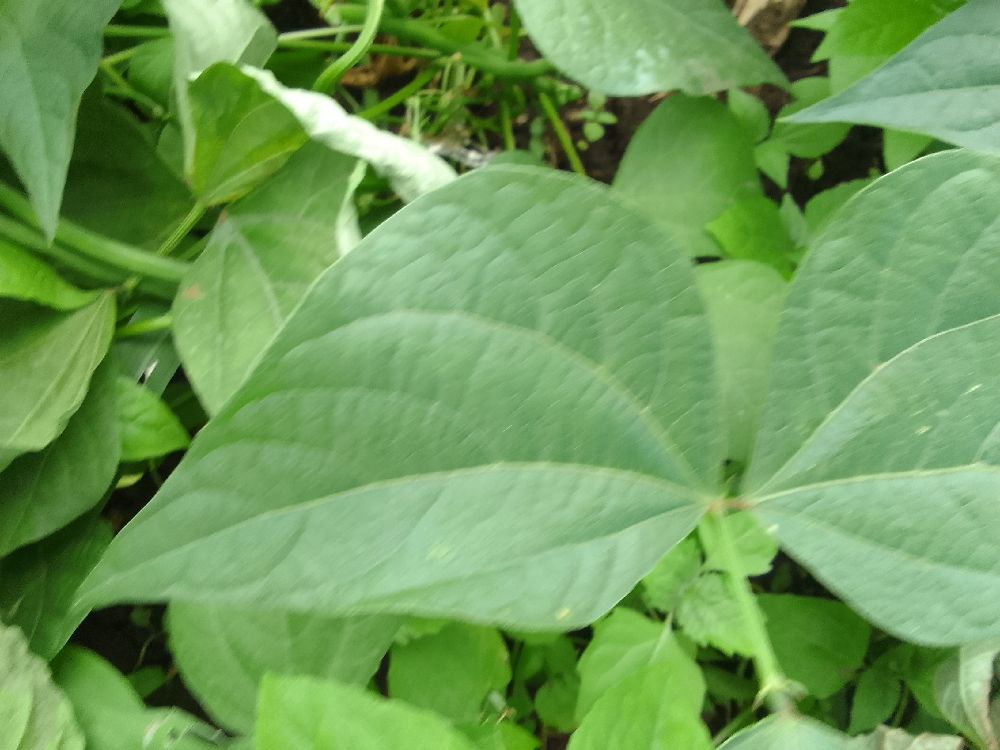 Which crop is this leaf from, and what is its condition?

common bean, healthy
